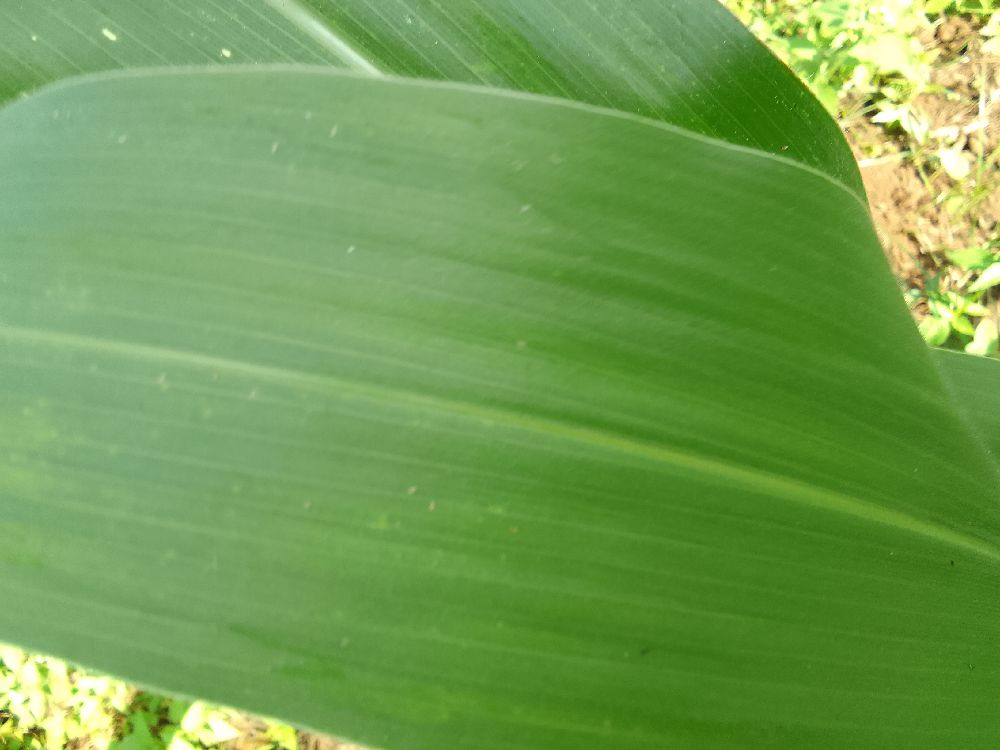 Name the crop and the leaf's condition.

maize, healthy
